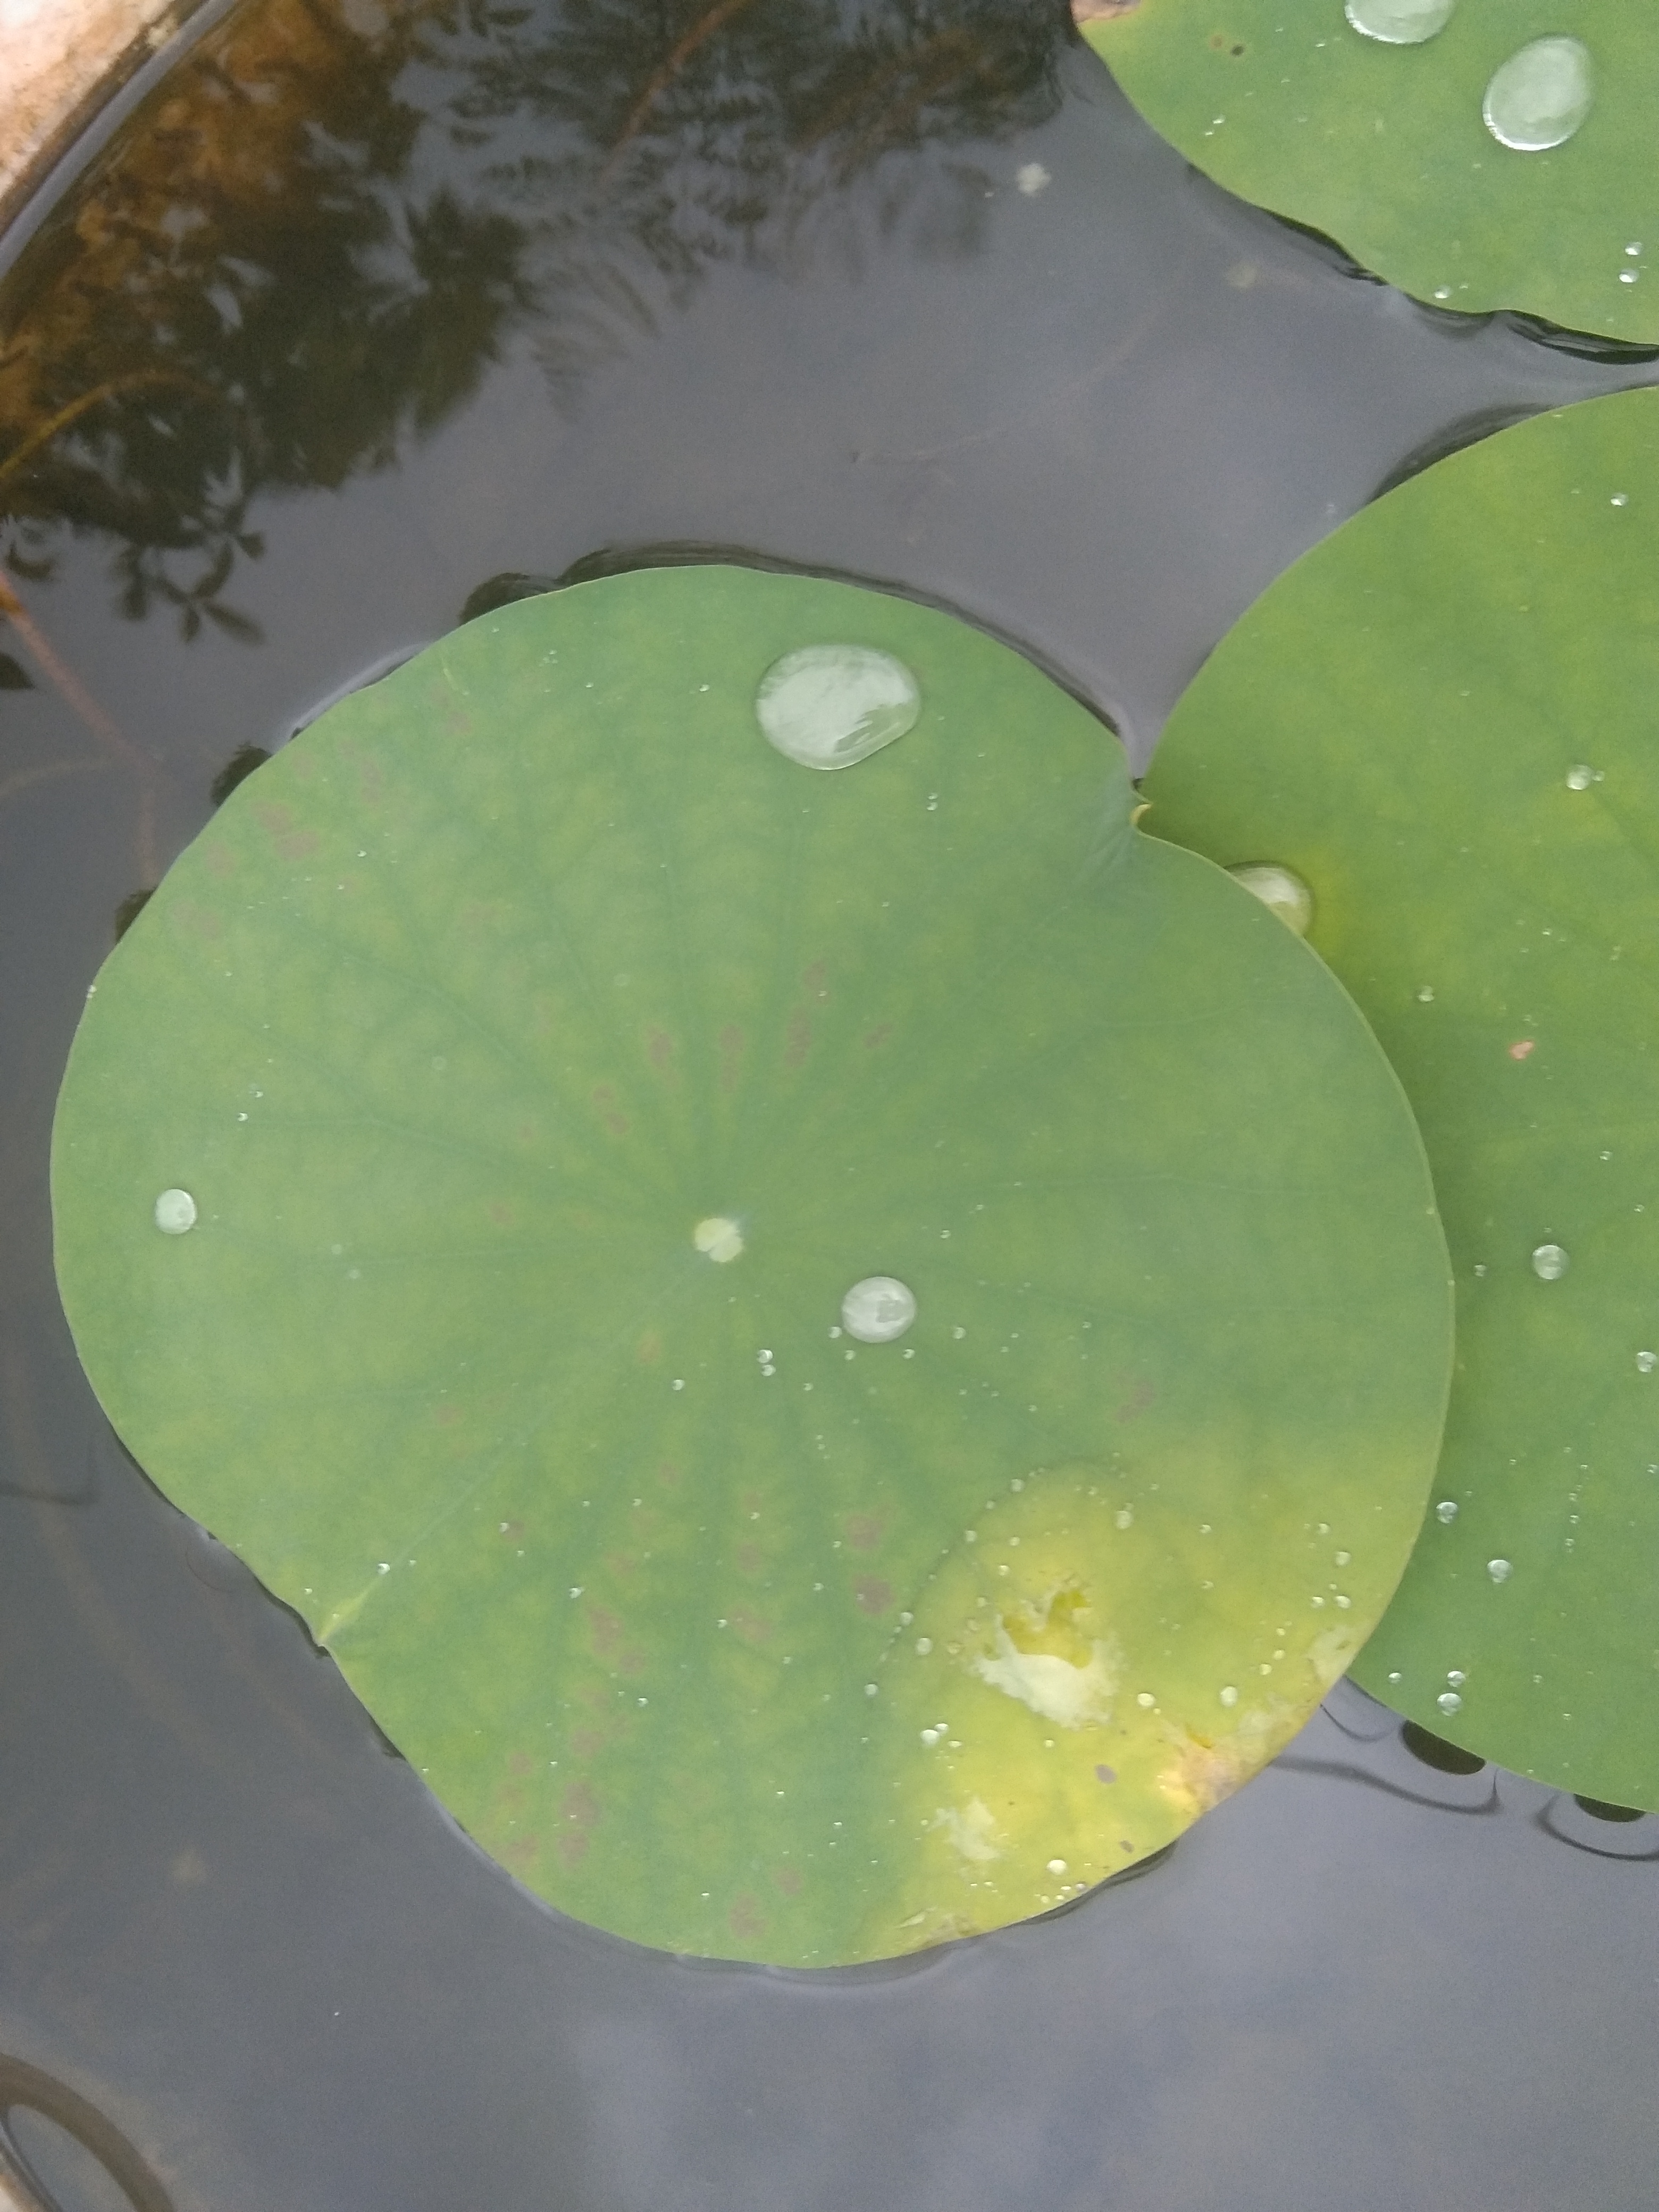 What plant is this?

lotus
